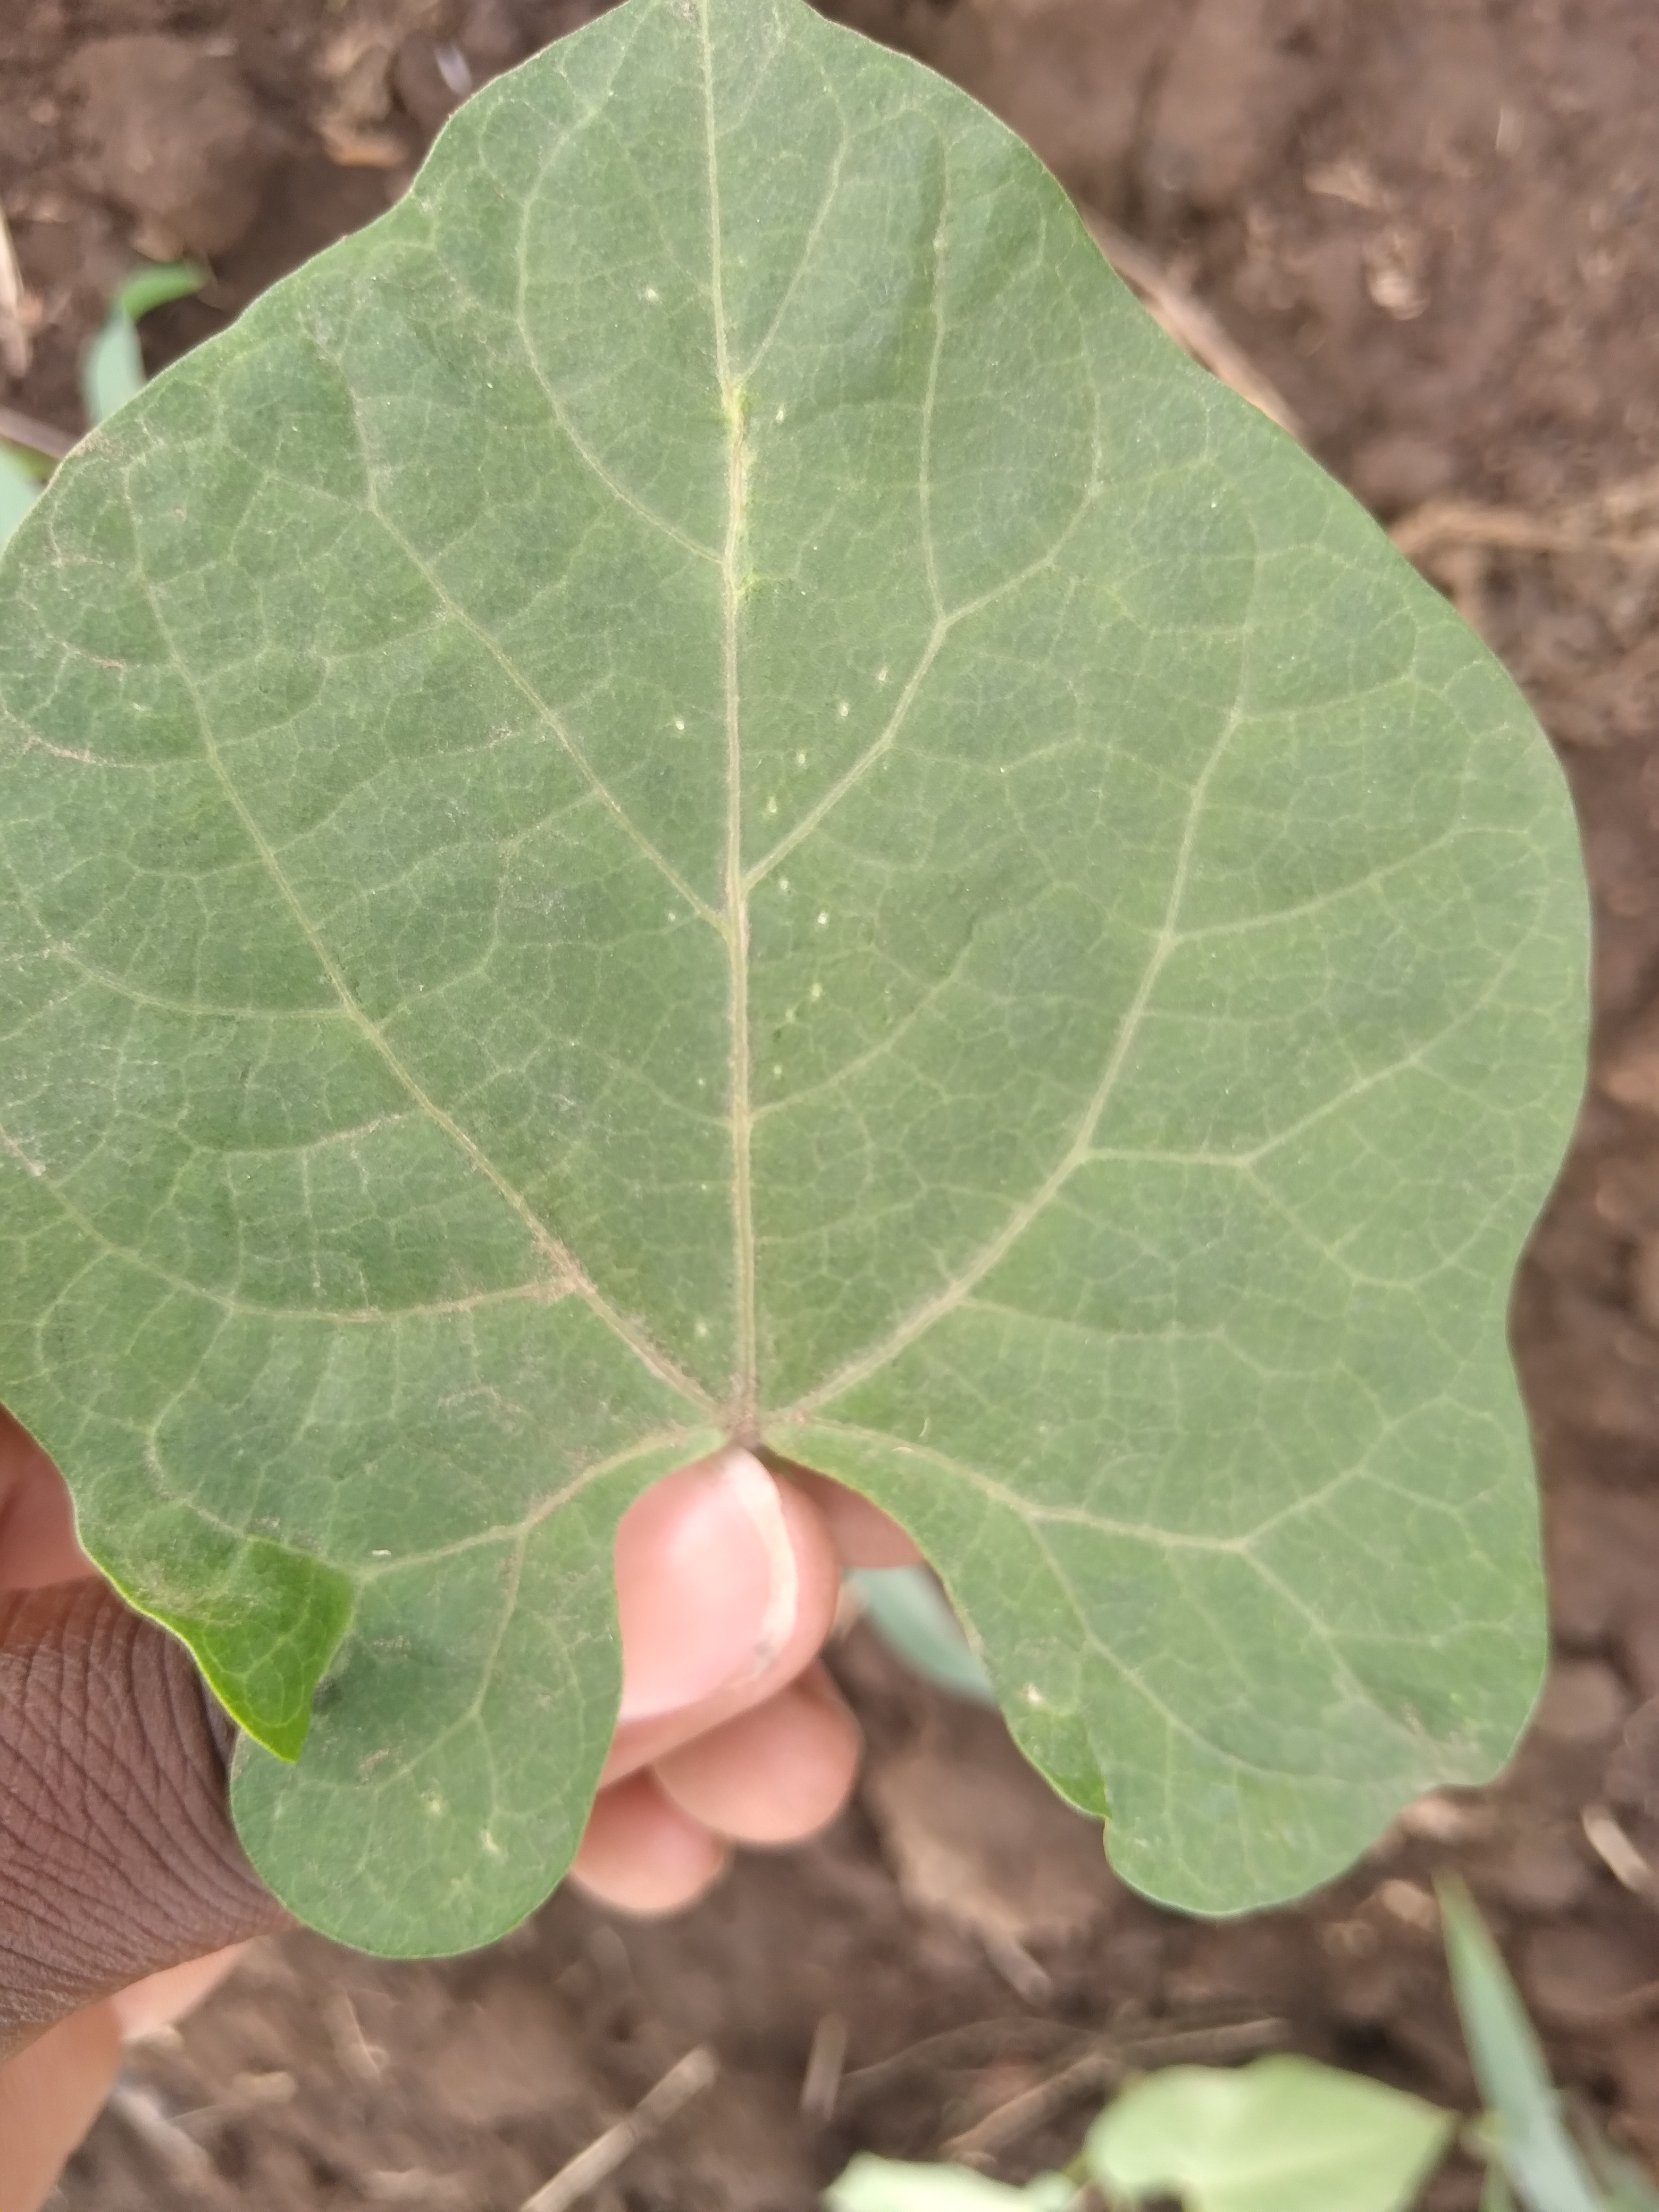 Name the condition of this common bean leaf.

healthy
